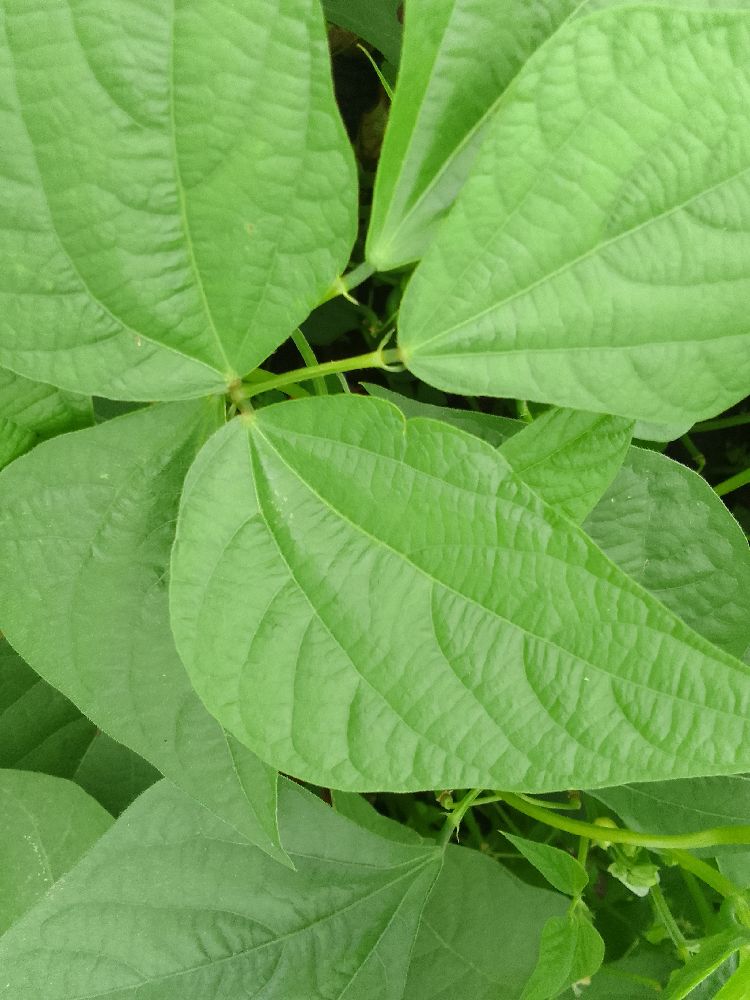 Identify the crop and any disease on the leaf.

common bean, healthy
